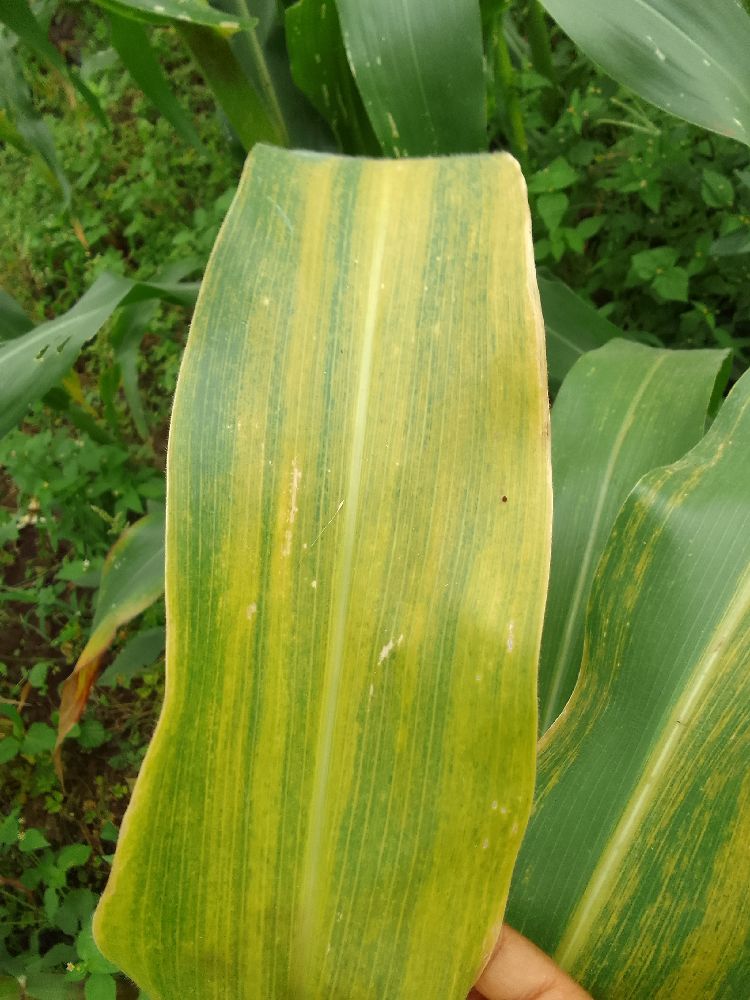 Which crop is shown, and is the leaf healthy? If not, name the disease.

maize, healthy
